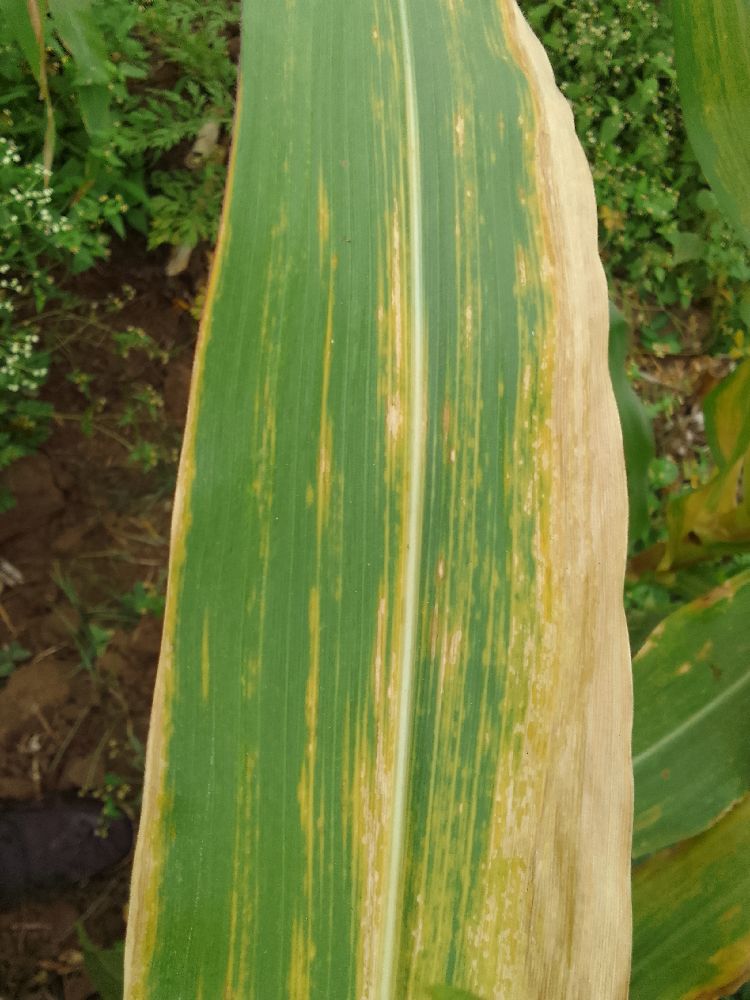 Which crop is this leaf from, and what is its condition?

maize, maize lethal necrosis
